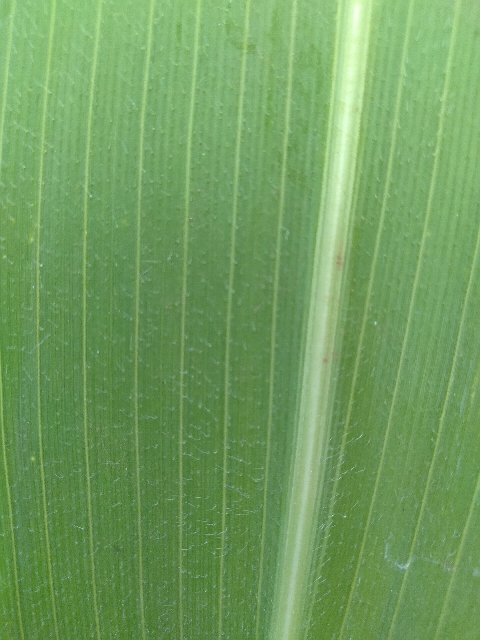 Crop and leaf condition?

maize, healthy
